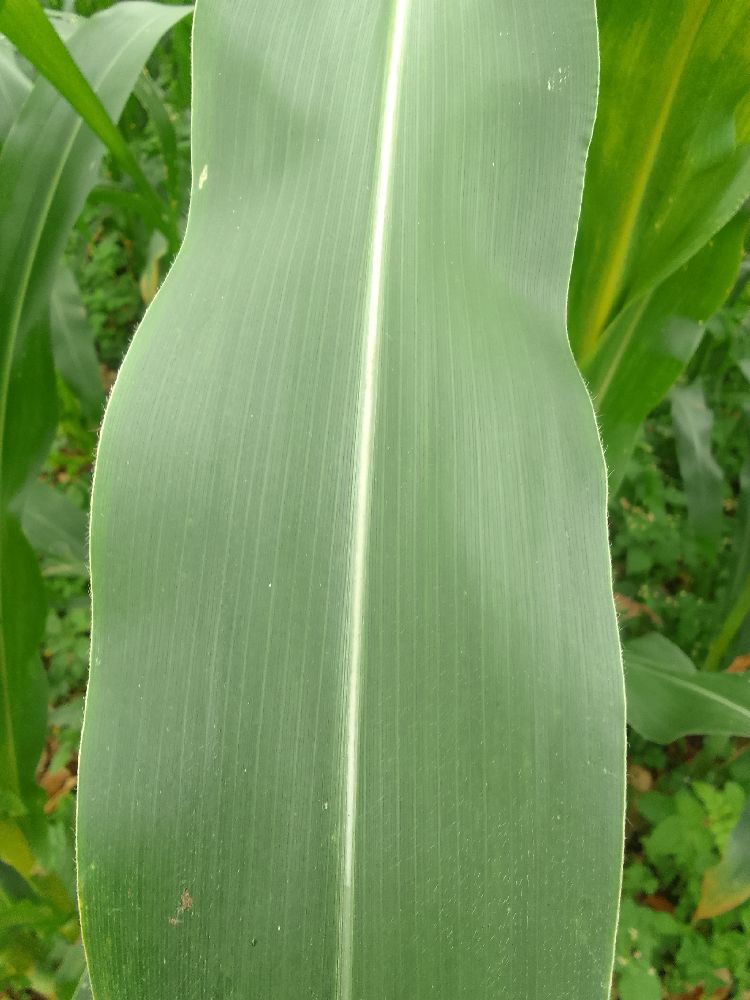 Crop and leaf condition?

maize, healthy
